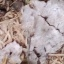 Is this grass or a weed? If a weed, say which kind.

grass
